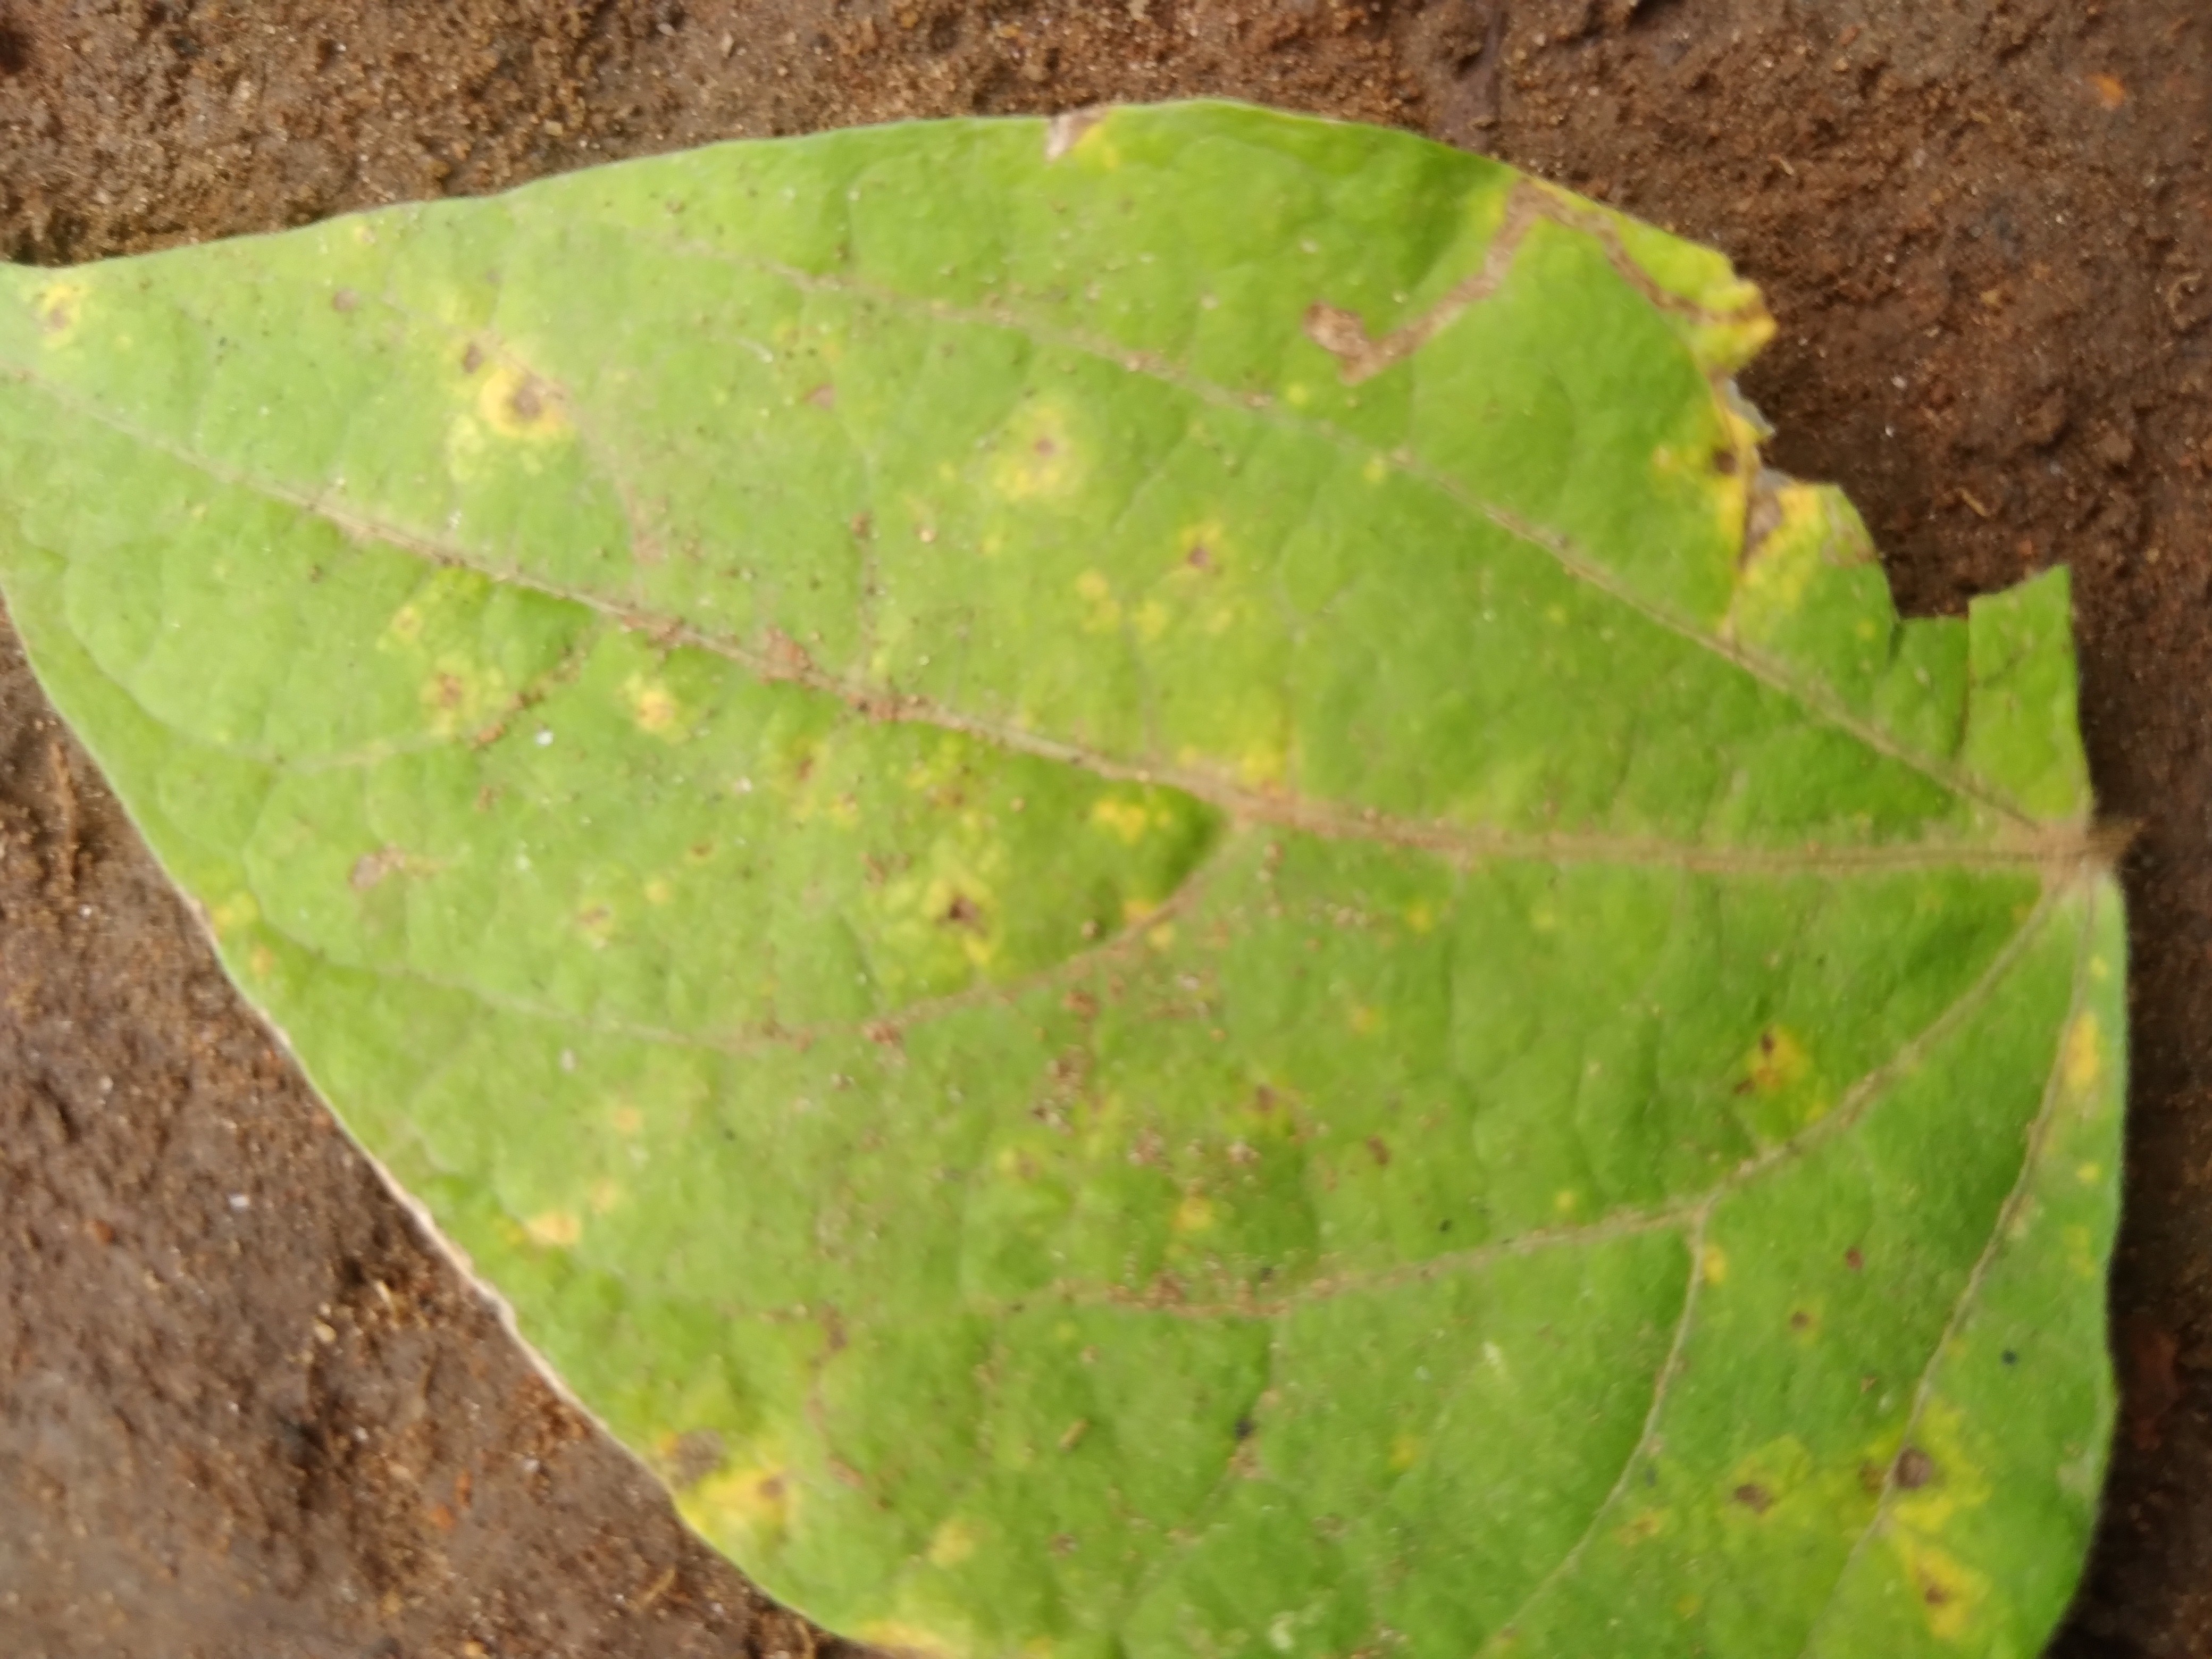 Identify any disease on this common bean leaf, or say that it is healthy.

rust
